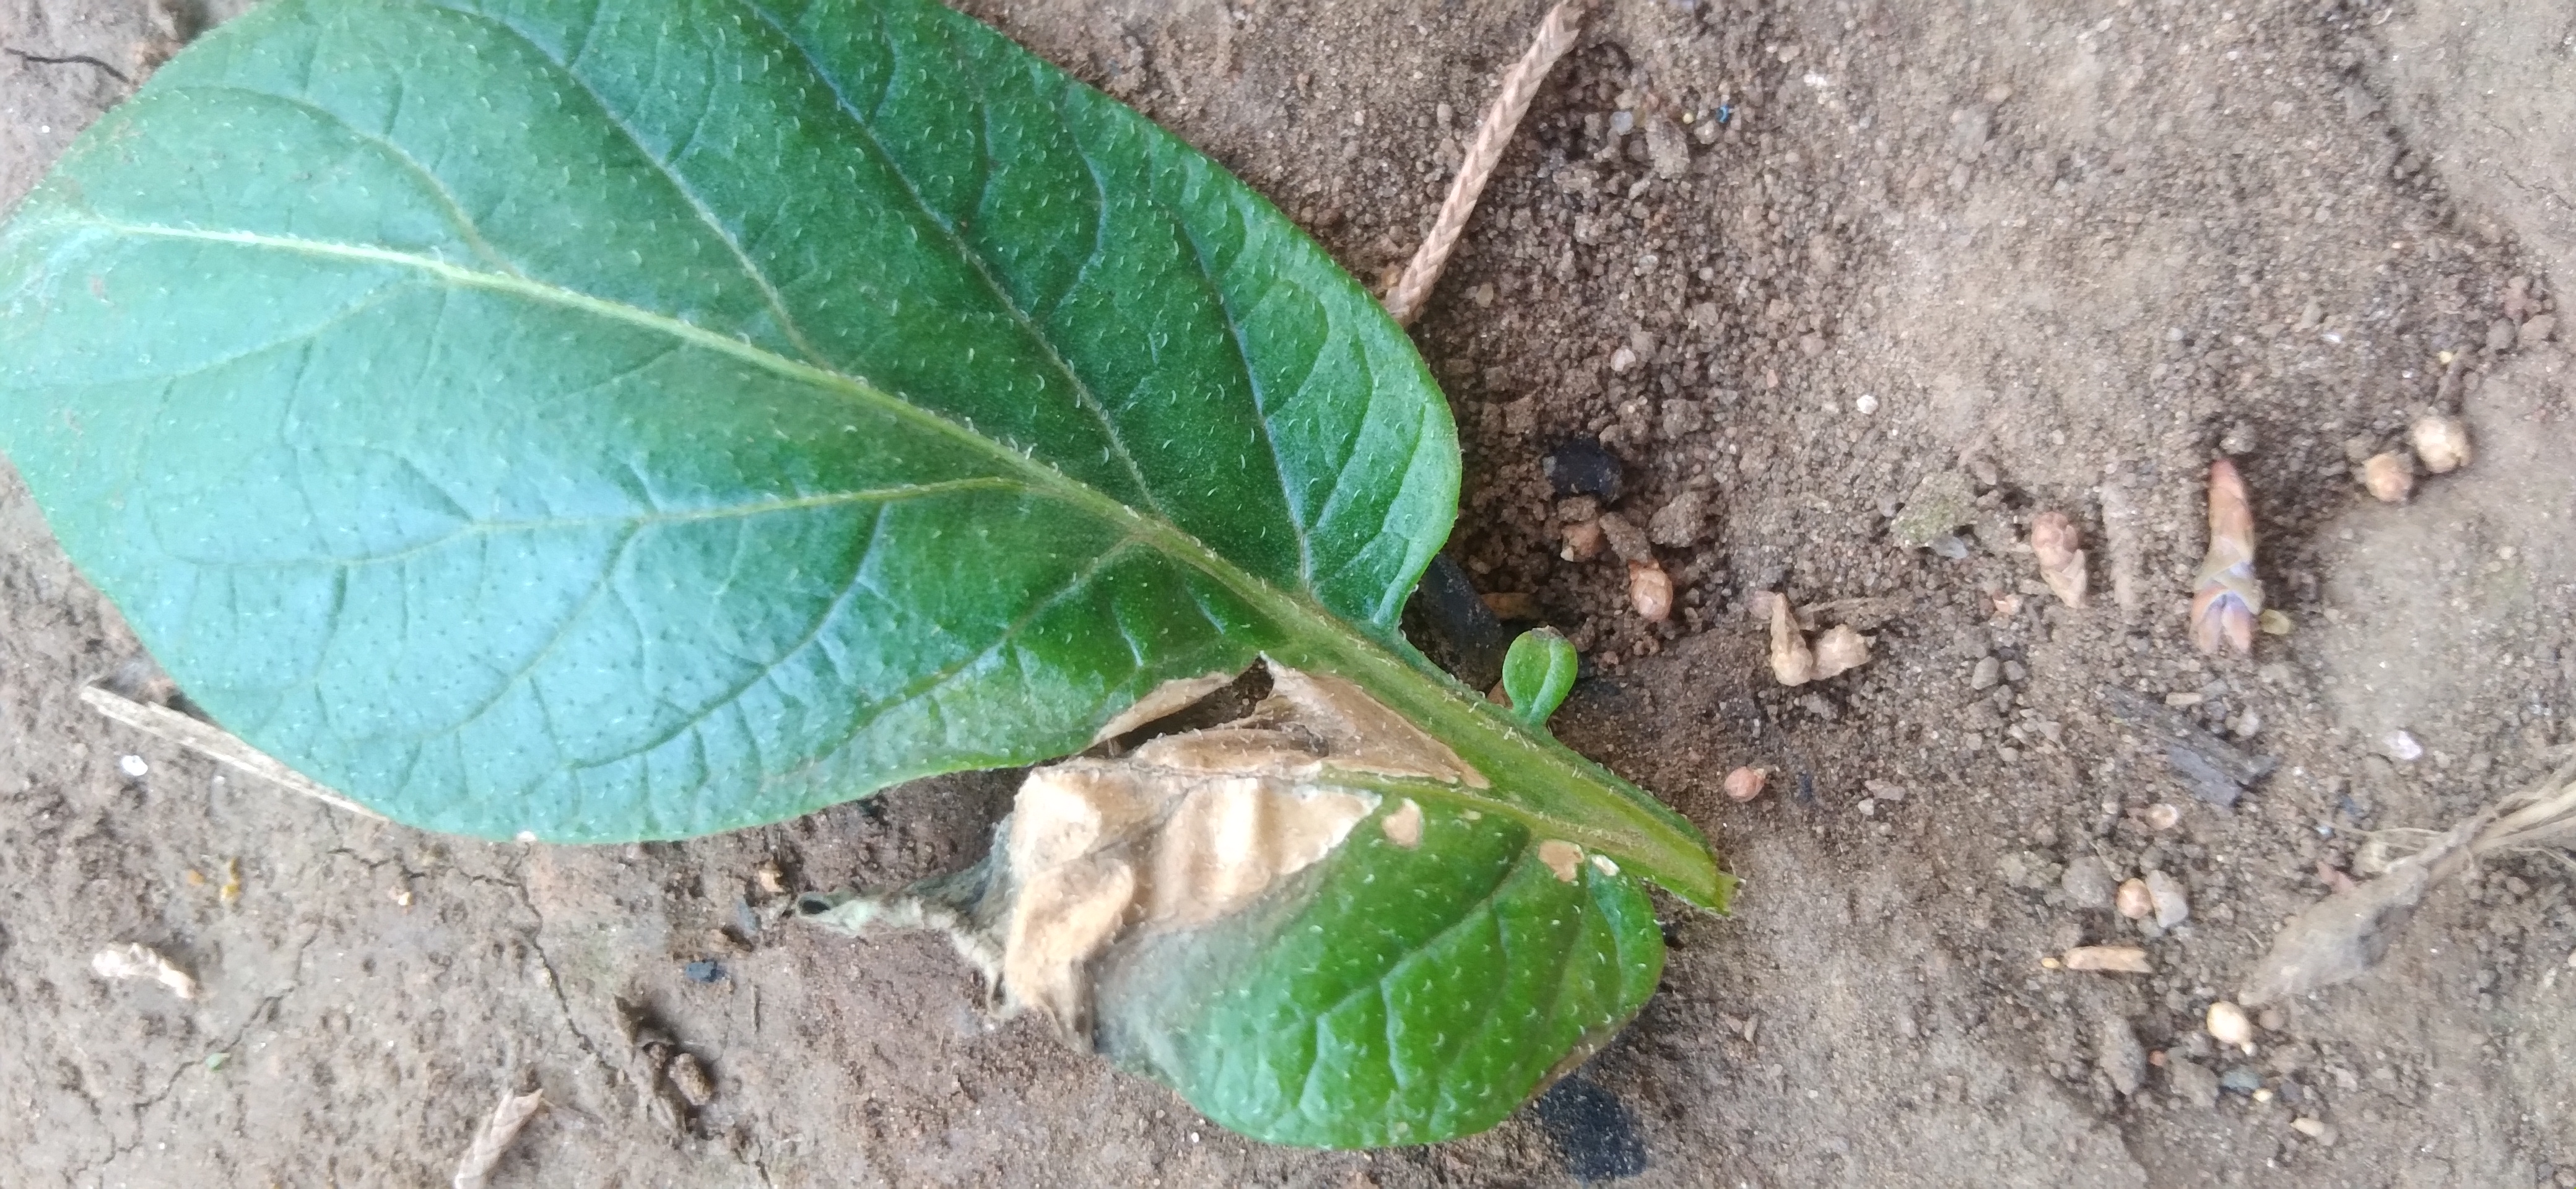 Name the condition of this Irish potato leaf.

early blight
